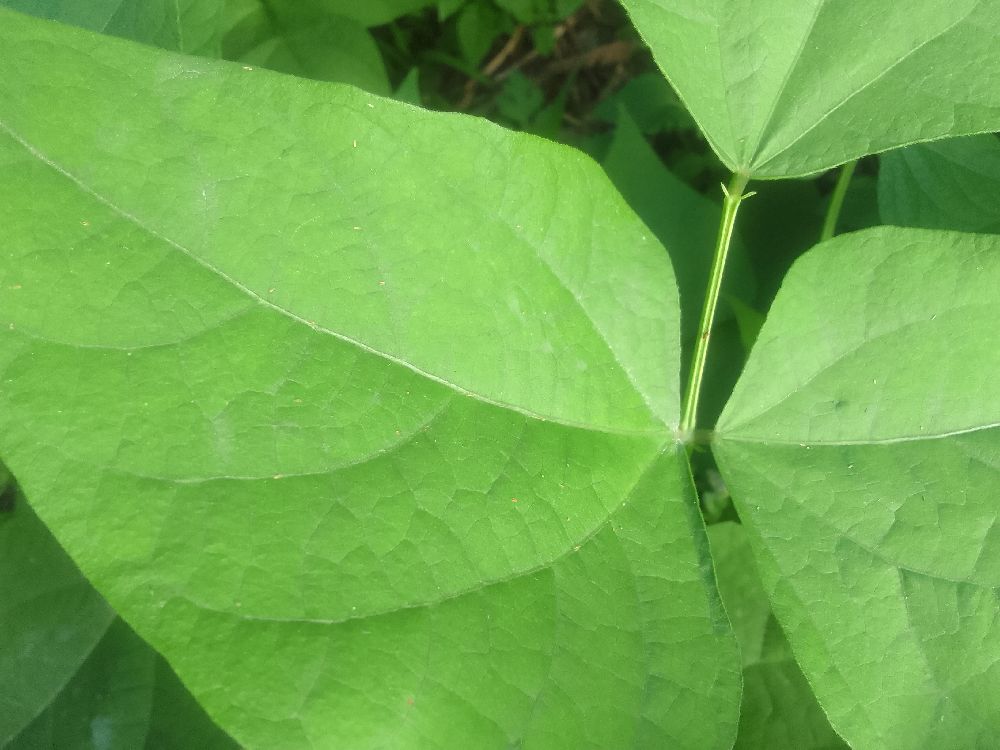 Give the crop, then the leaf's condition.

common bean, healthy
